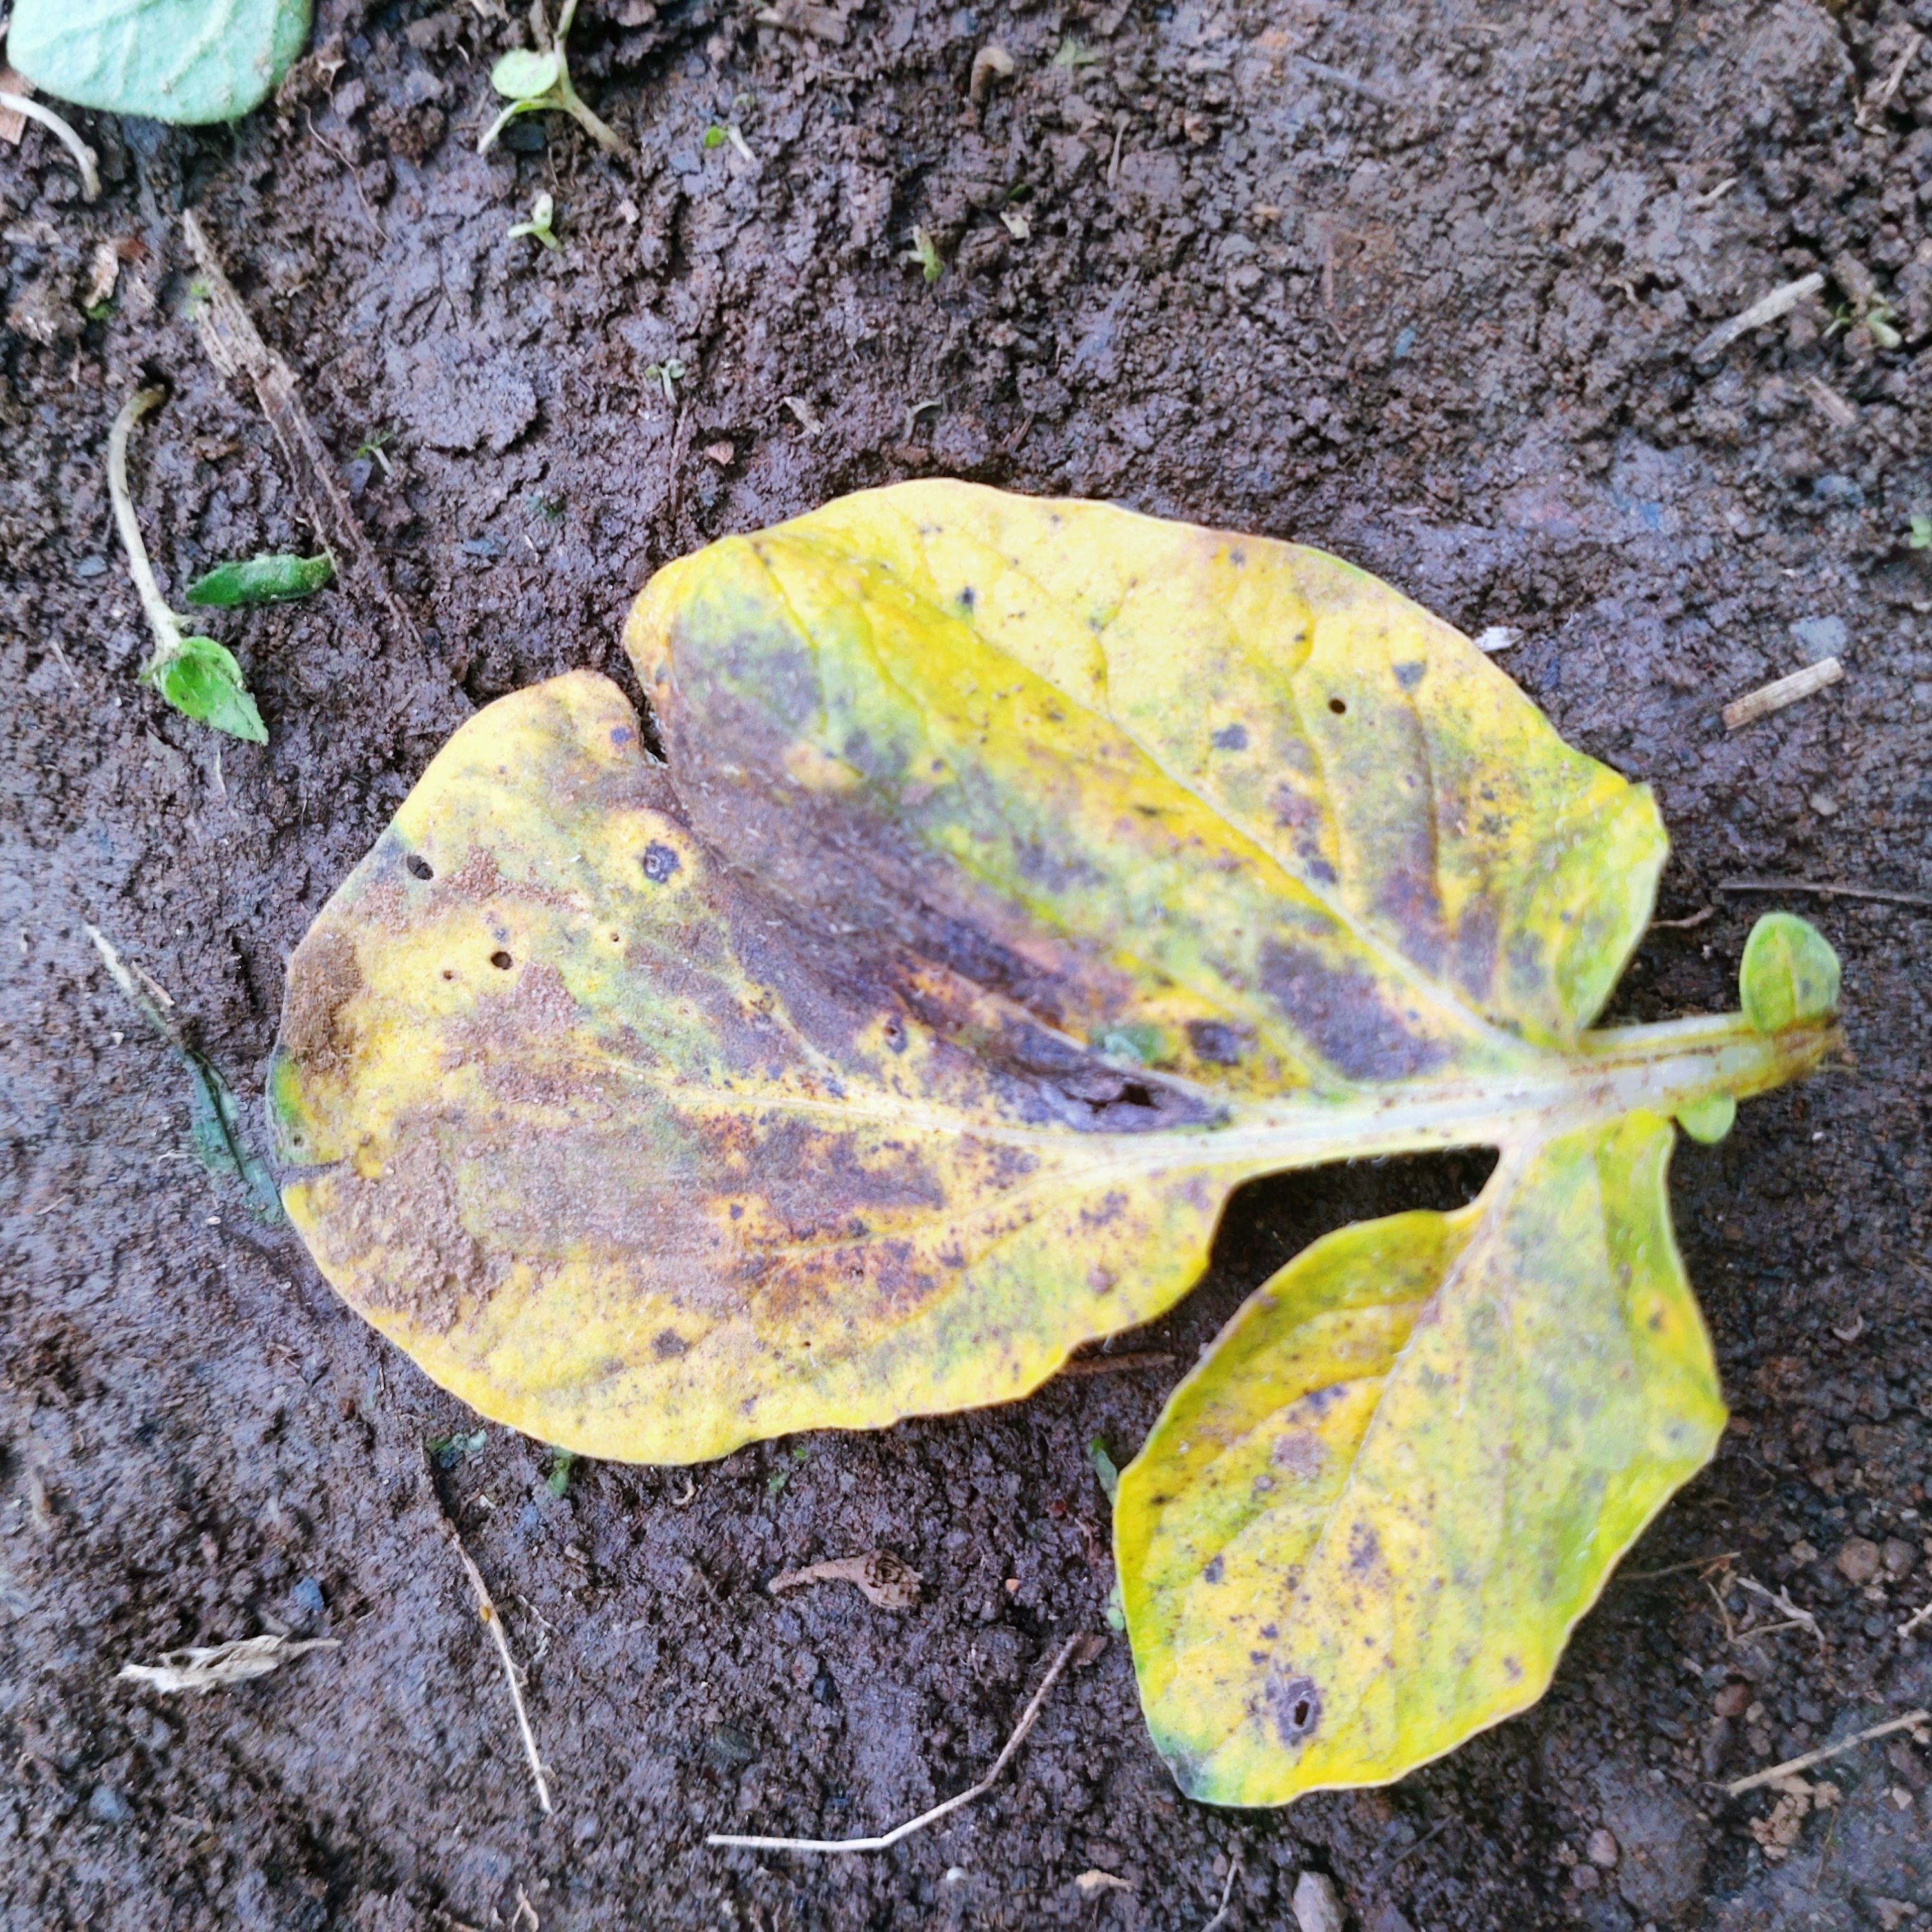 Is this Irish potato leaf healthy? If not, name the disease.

late blight
